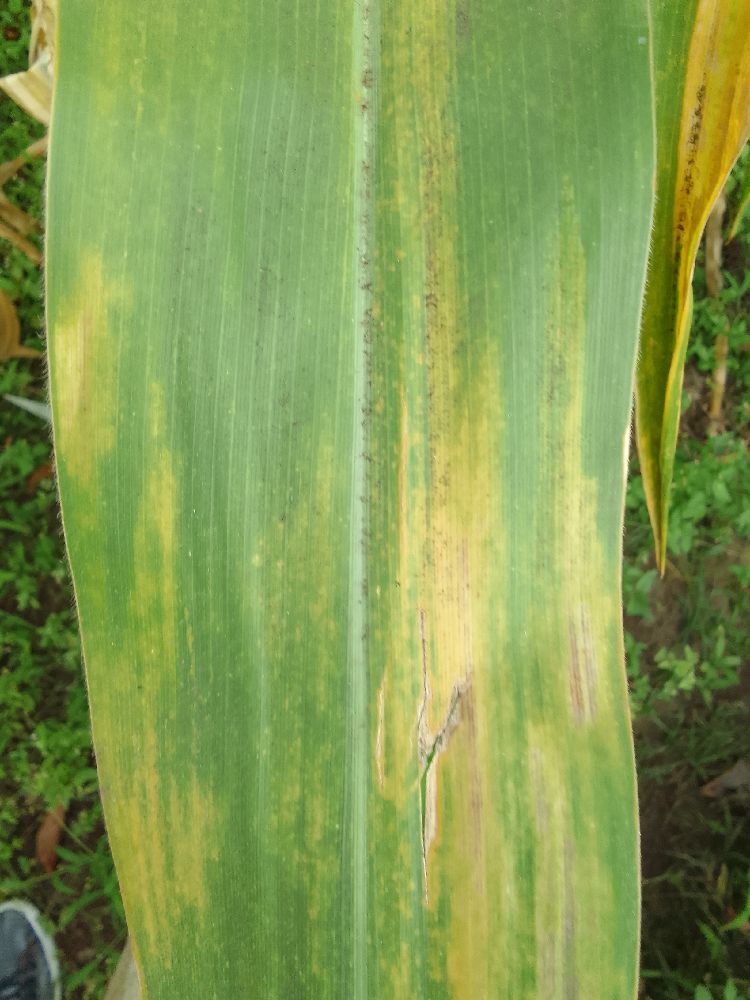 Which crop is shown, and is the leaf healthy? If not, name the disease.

maize, maize lethal necrosis
